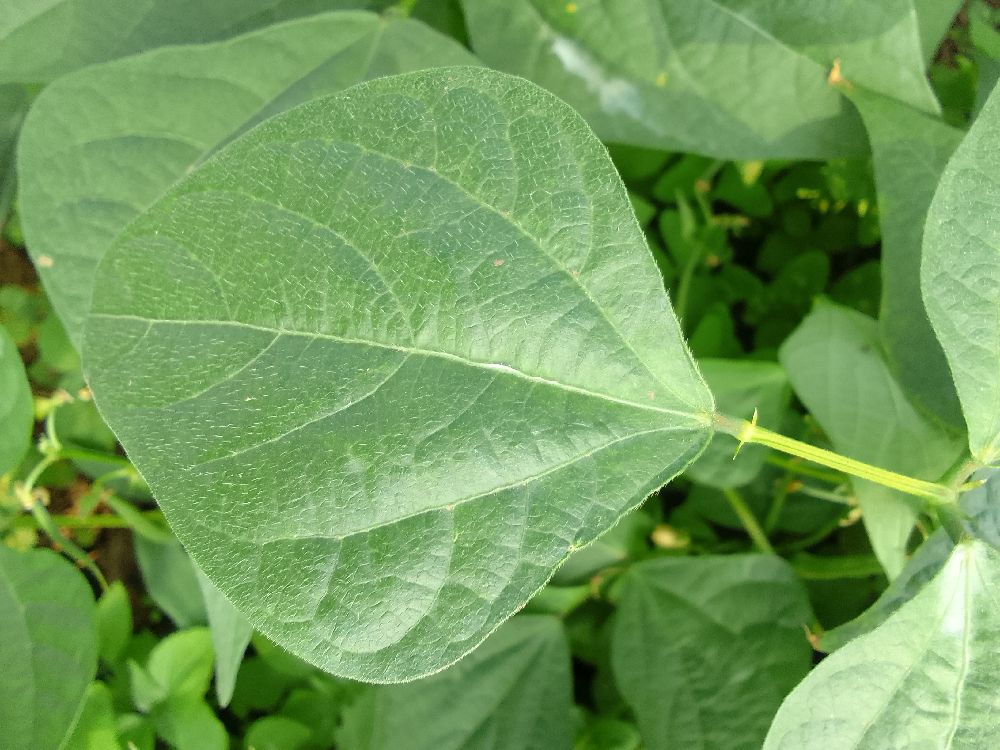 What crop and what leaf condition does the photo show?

common bean, healthy
